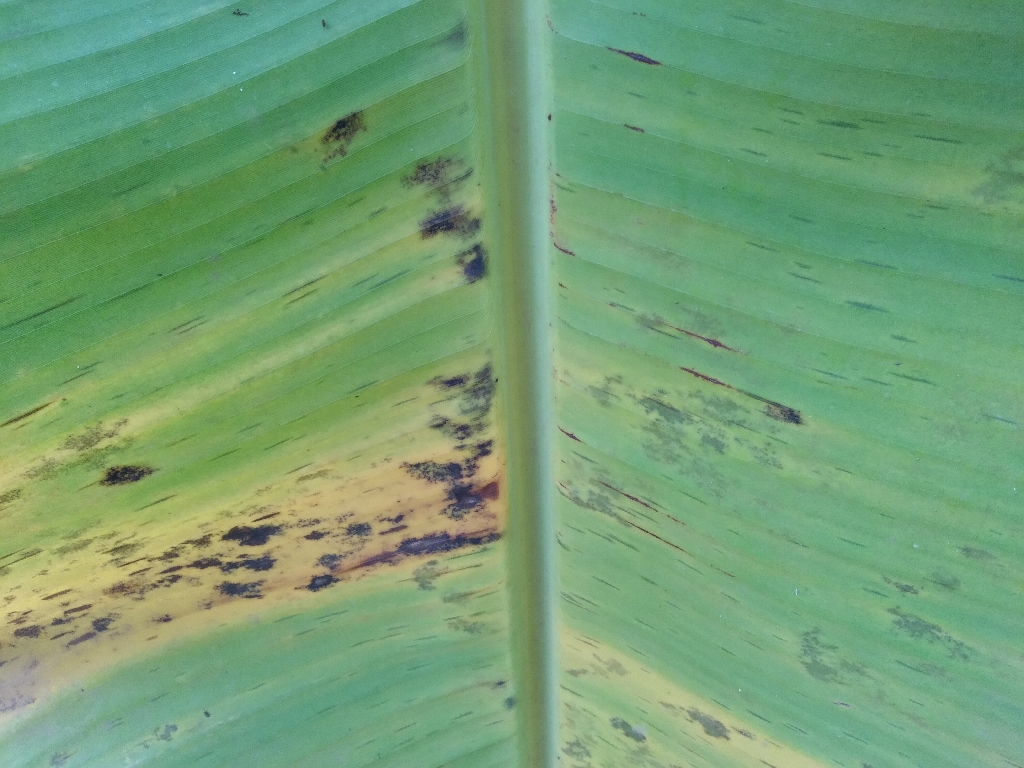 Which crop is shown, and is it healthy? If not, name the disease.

banana, black sigatoka
